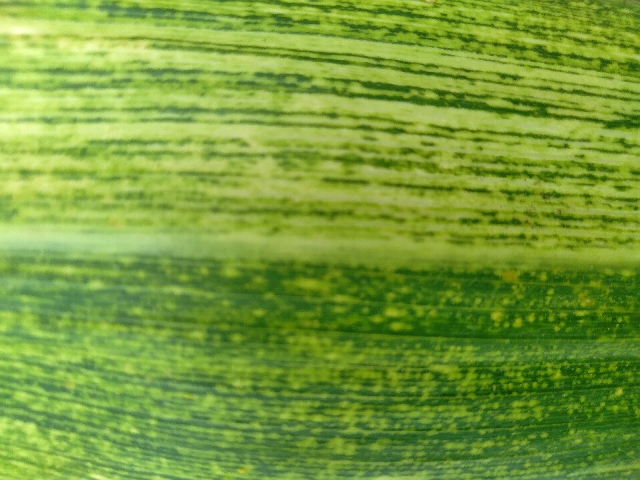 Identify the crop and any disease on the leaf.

maize, maize streak virus
